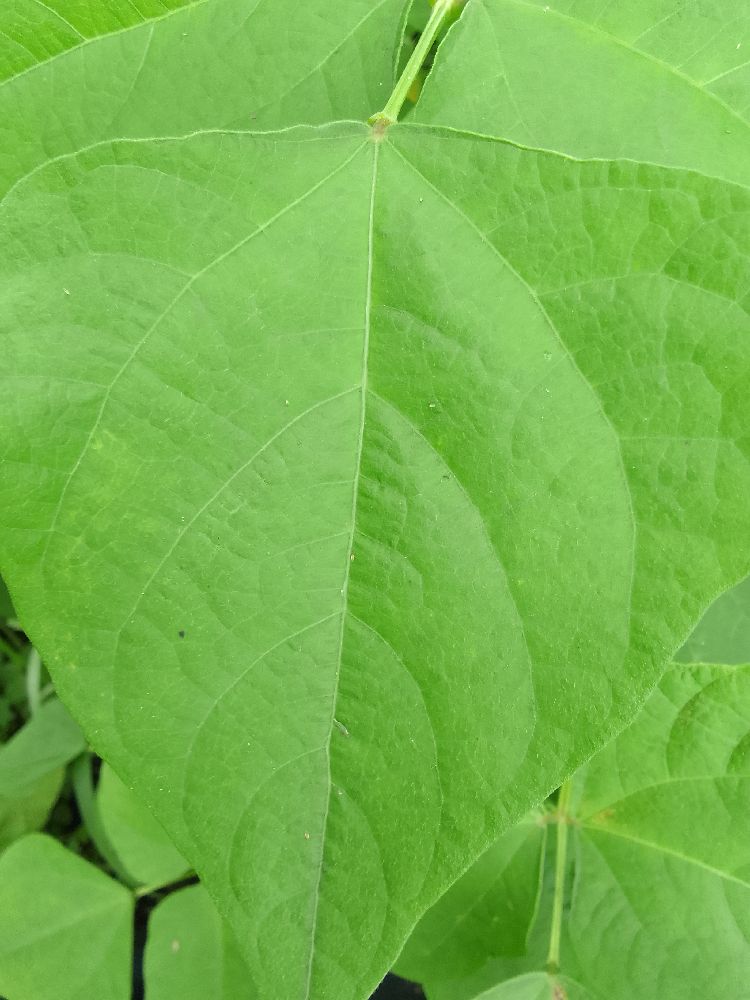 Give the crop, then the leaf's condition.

common bean, healthy
